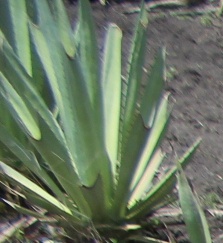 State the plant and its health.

agave, small
